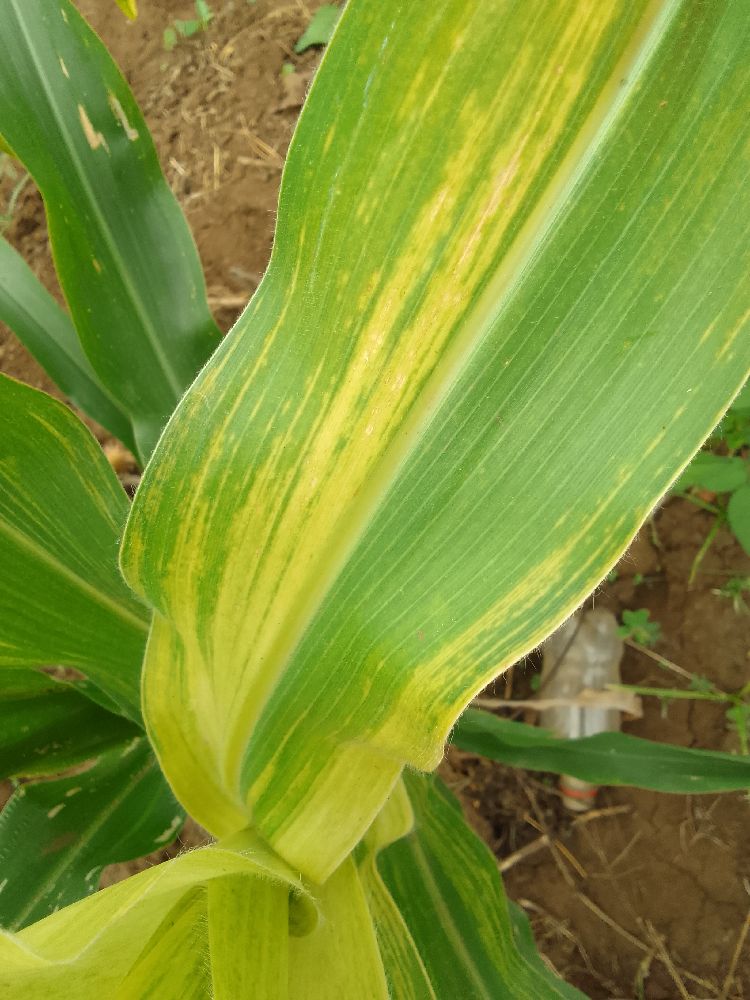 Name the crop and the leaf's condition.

maize, maize lethal necrosis
